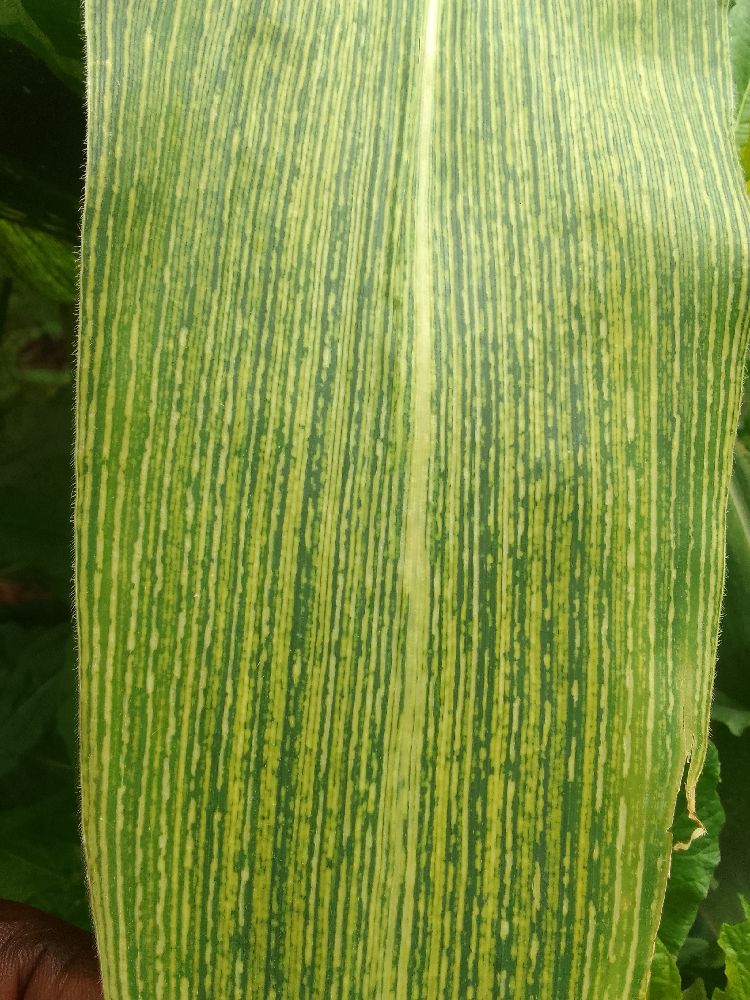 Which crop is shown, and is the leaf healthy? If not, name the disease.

maize, maize streak virus
